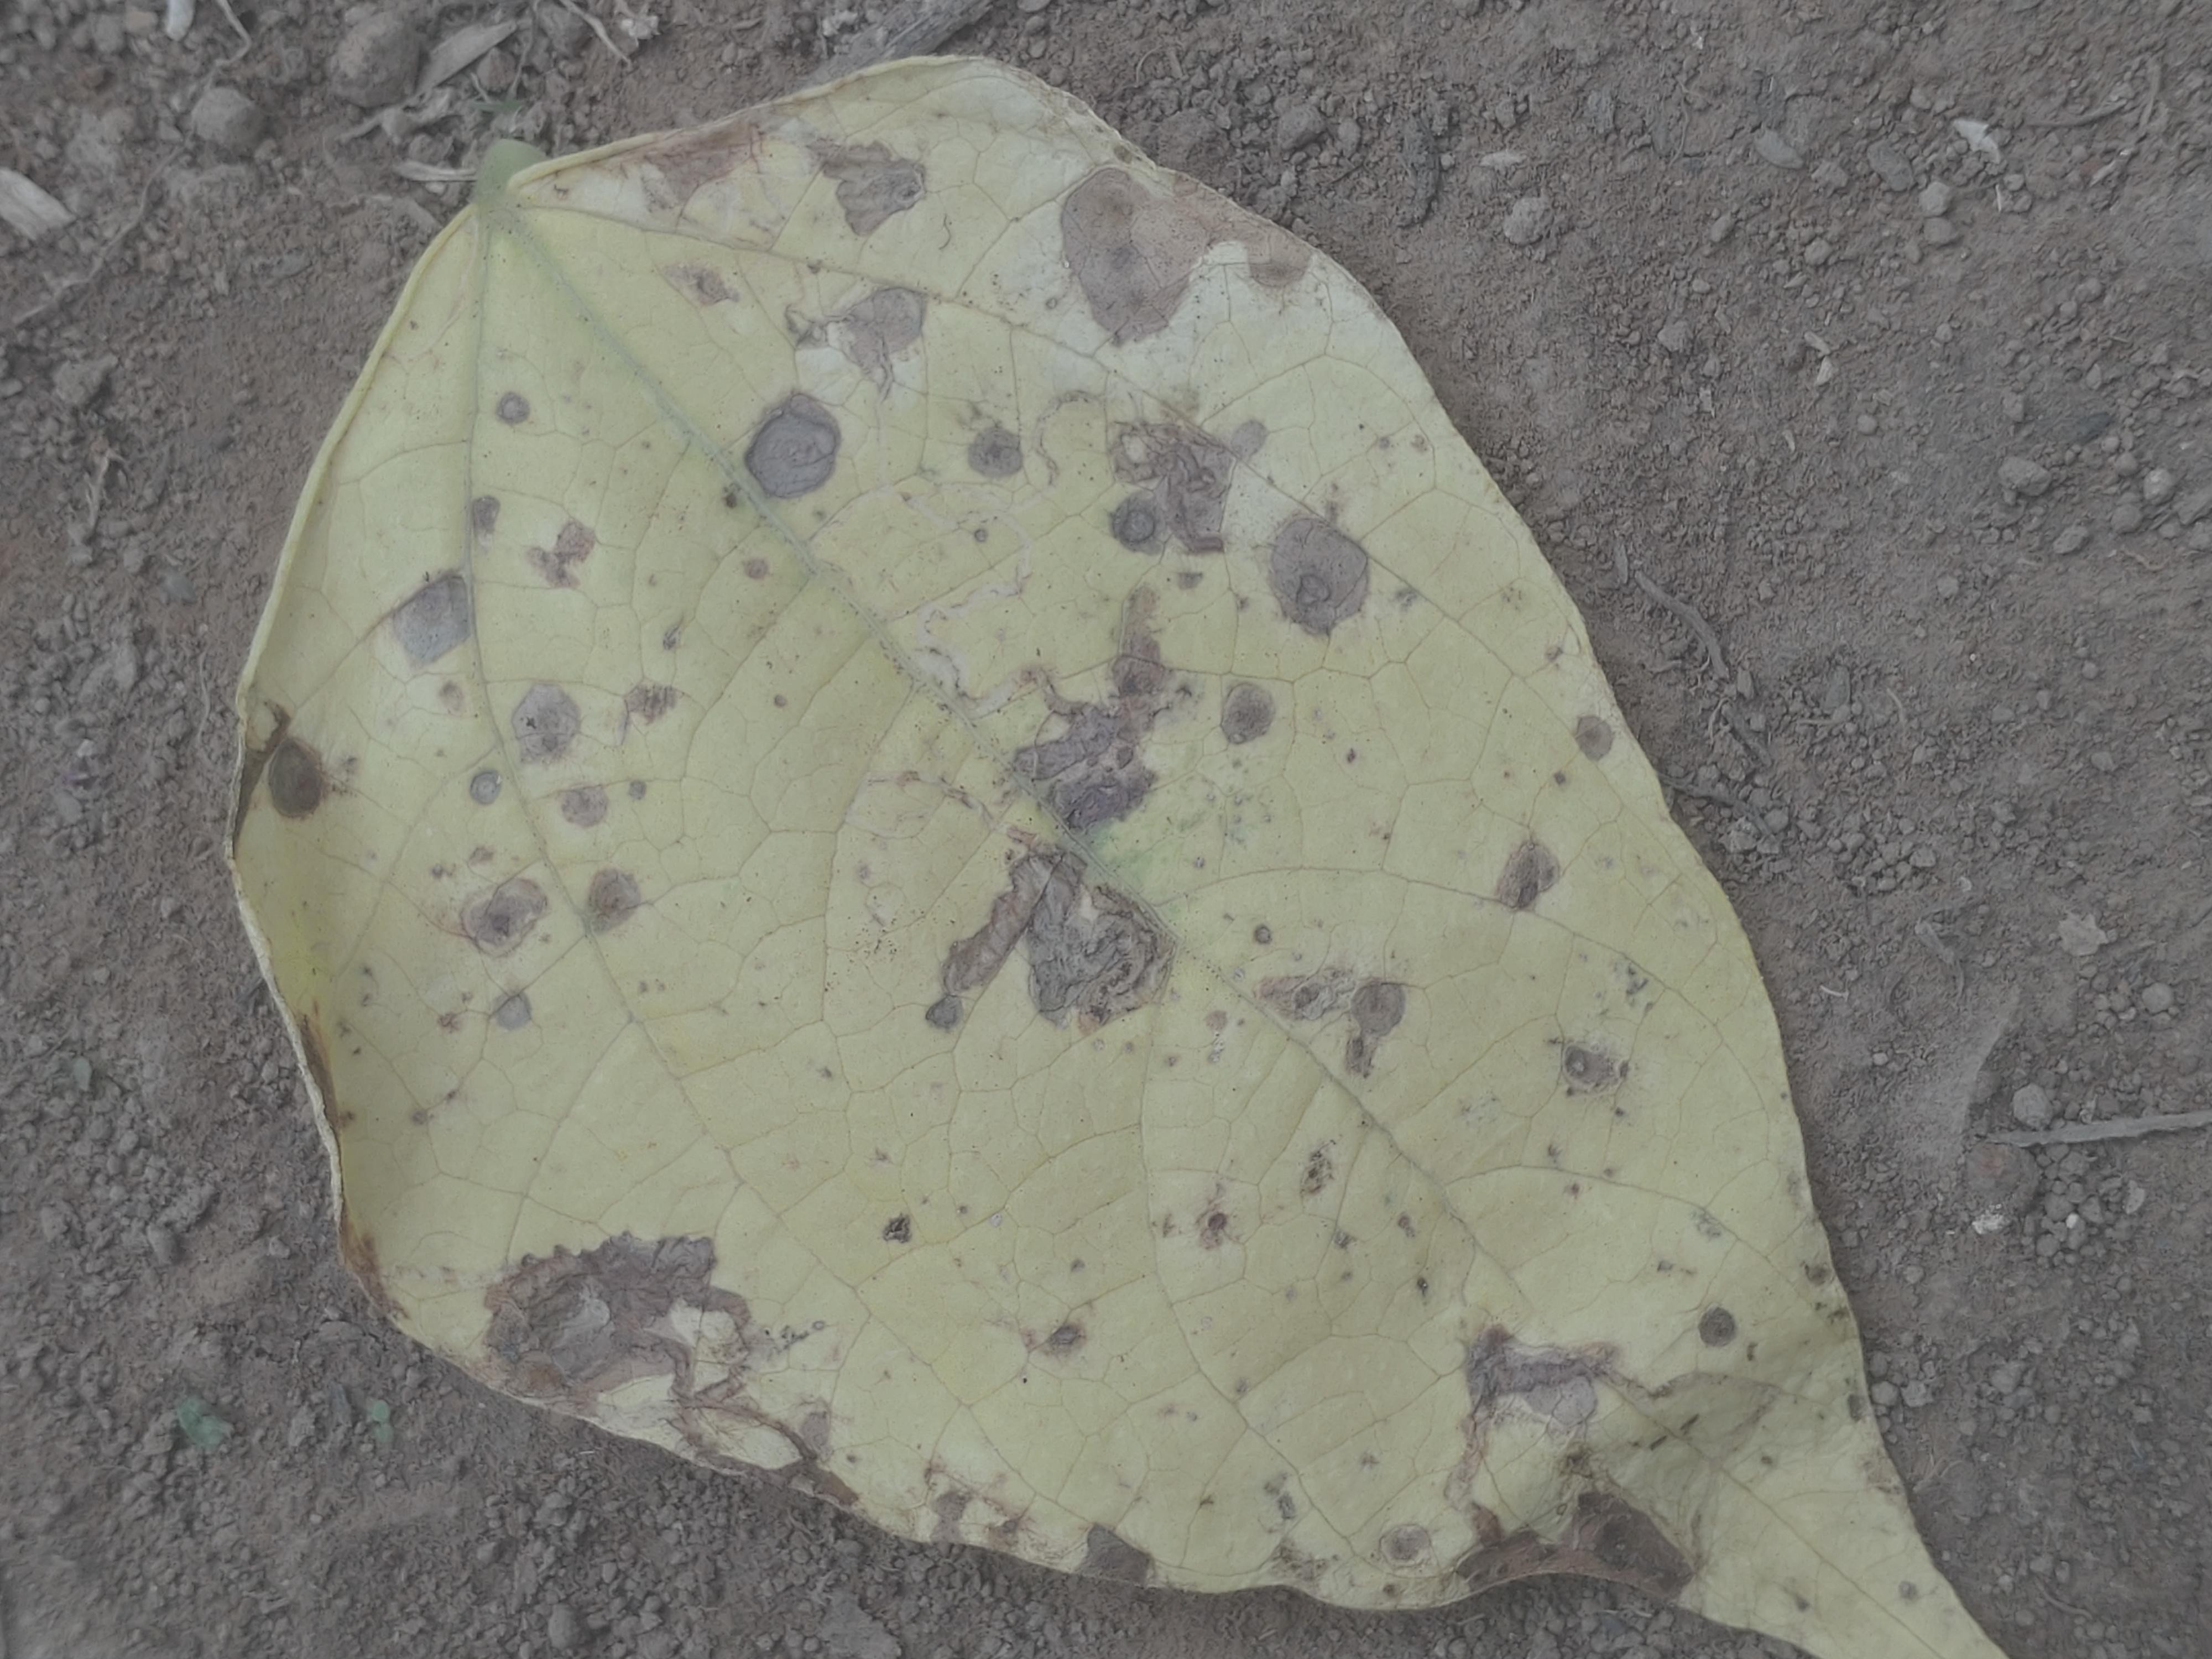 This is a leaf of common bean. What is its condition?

anthracnose
